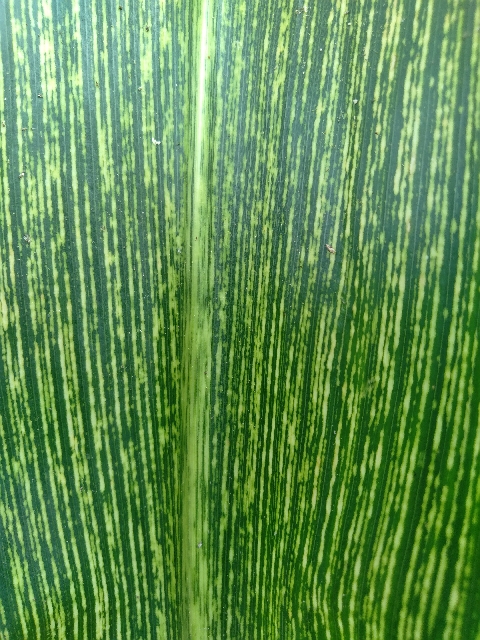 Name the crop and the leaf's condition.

maize, maize streak virus
